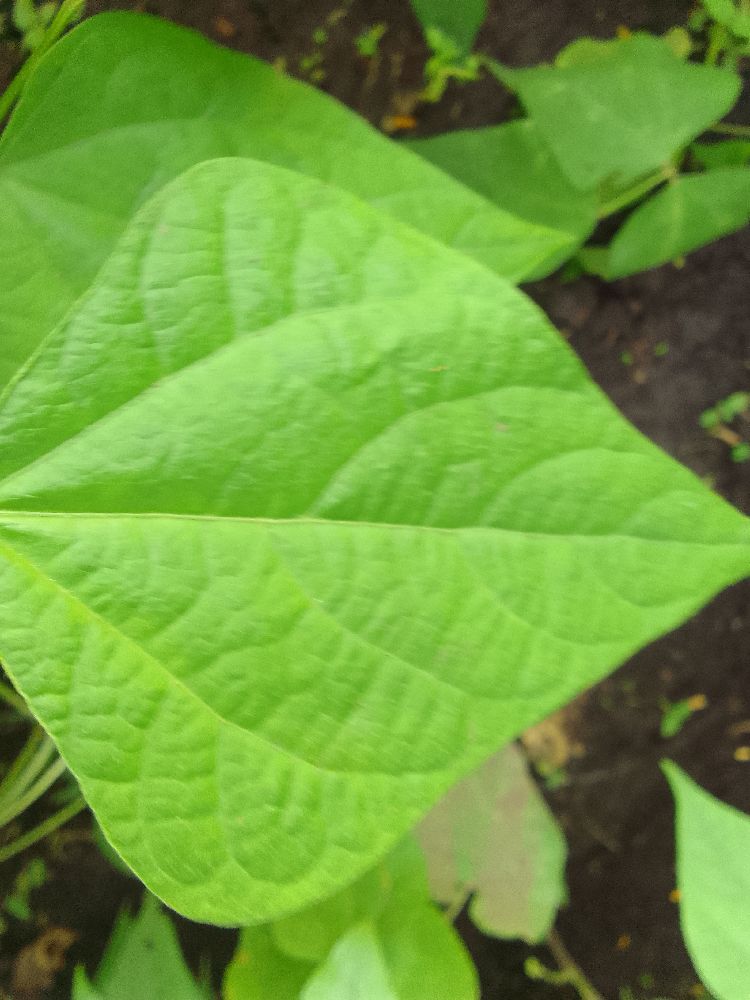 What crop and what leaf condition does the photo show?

common bean, healthy
